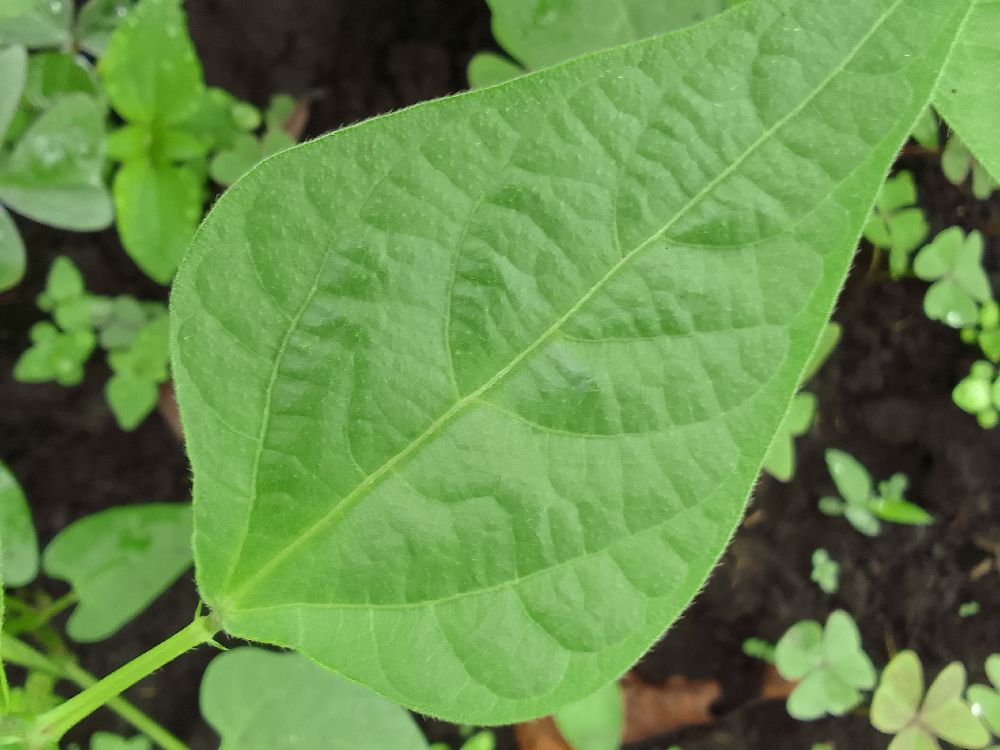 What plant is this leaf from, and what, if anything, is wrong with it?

common bean, healthy
